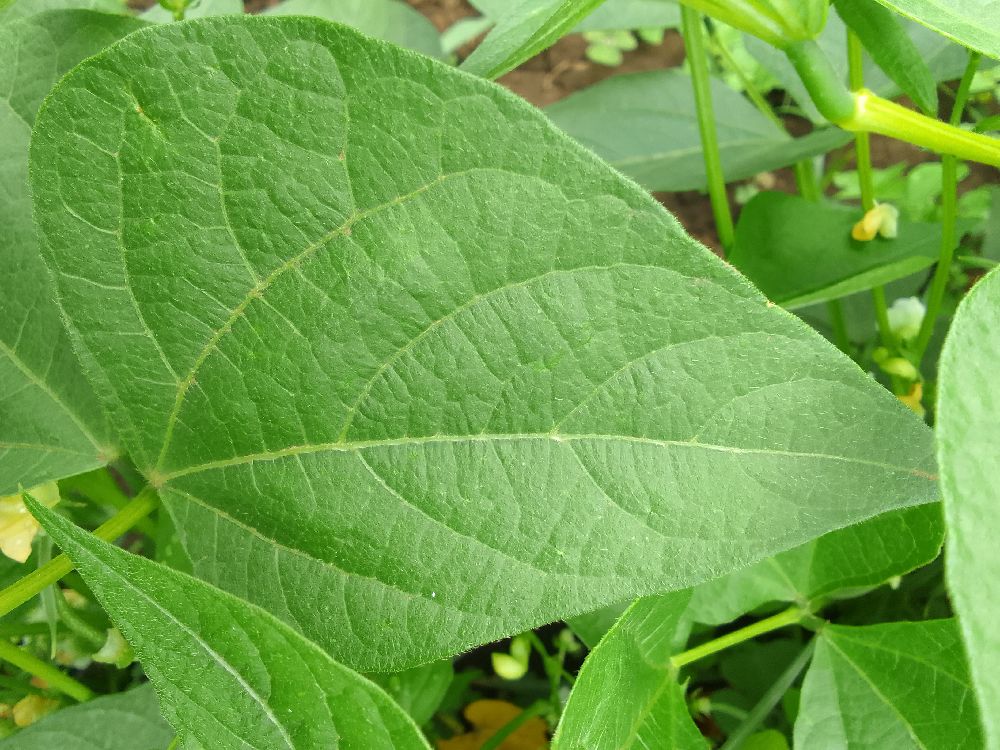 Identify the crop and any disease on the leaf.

common bean, healthy
